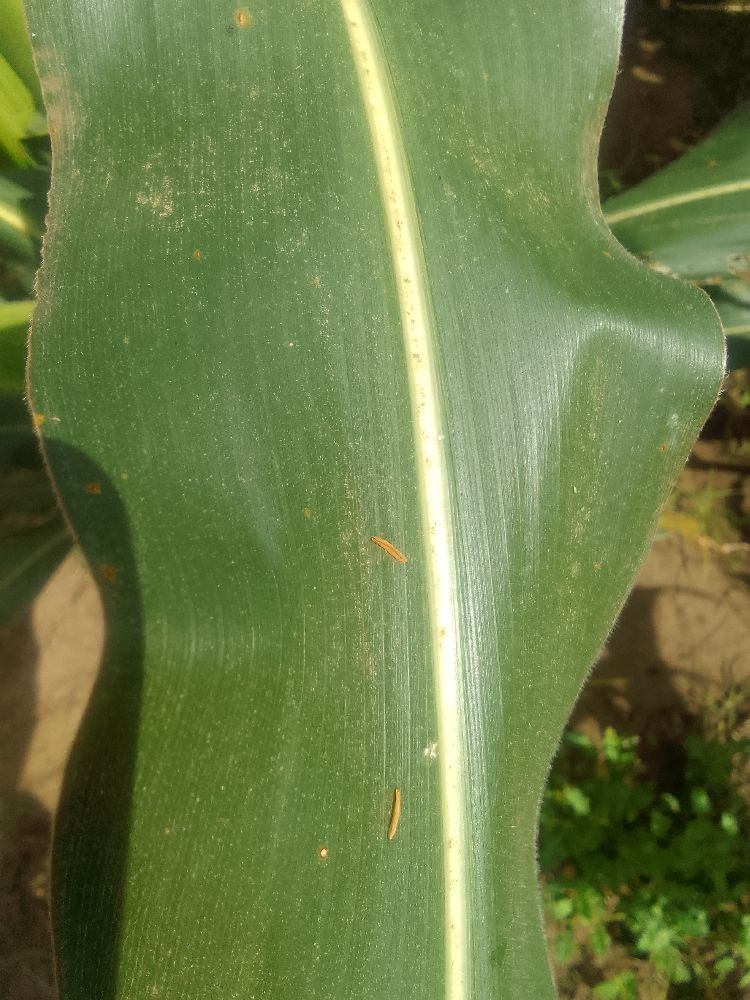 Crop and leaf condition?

maize, healthy
